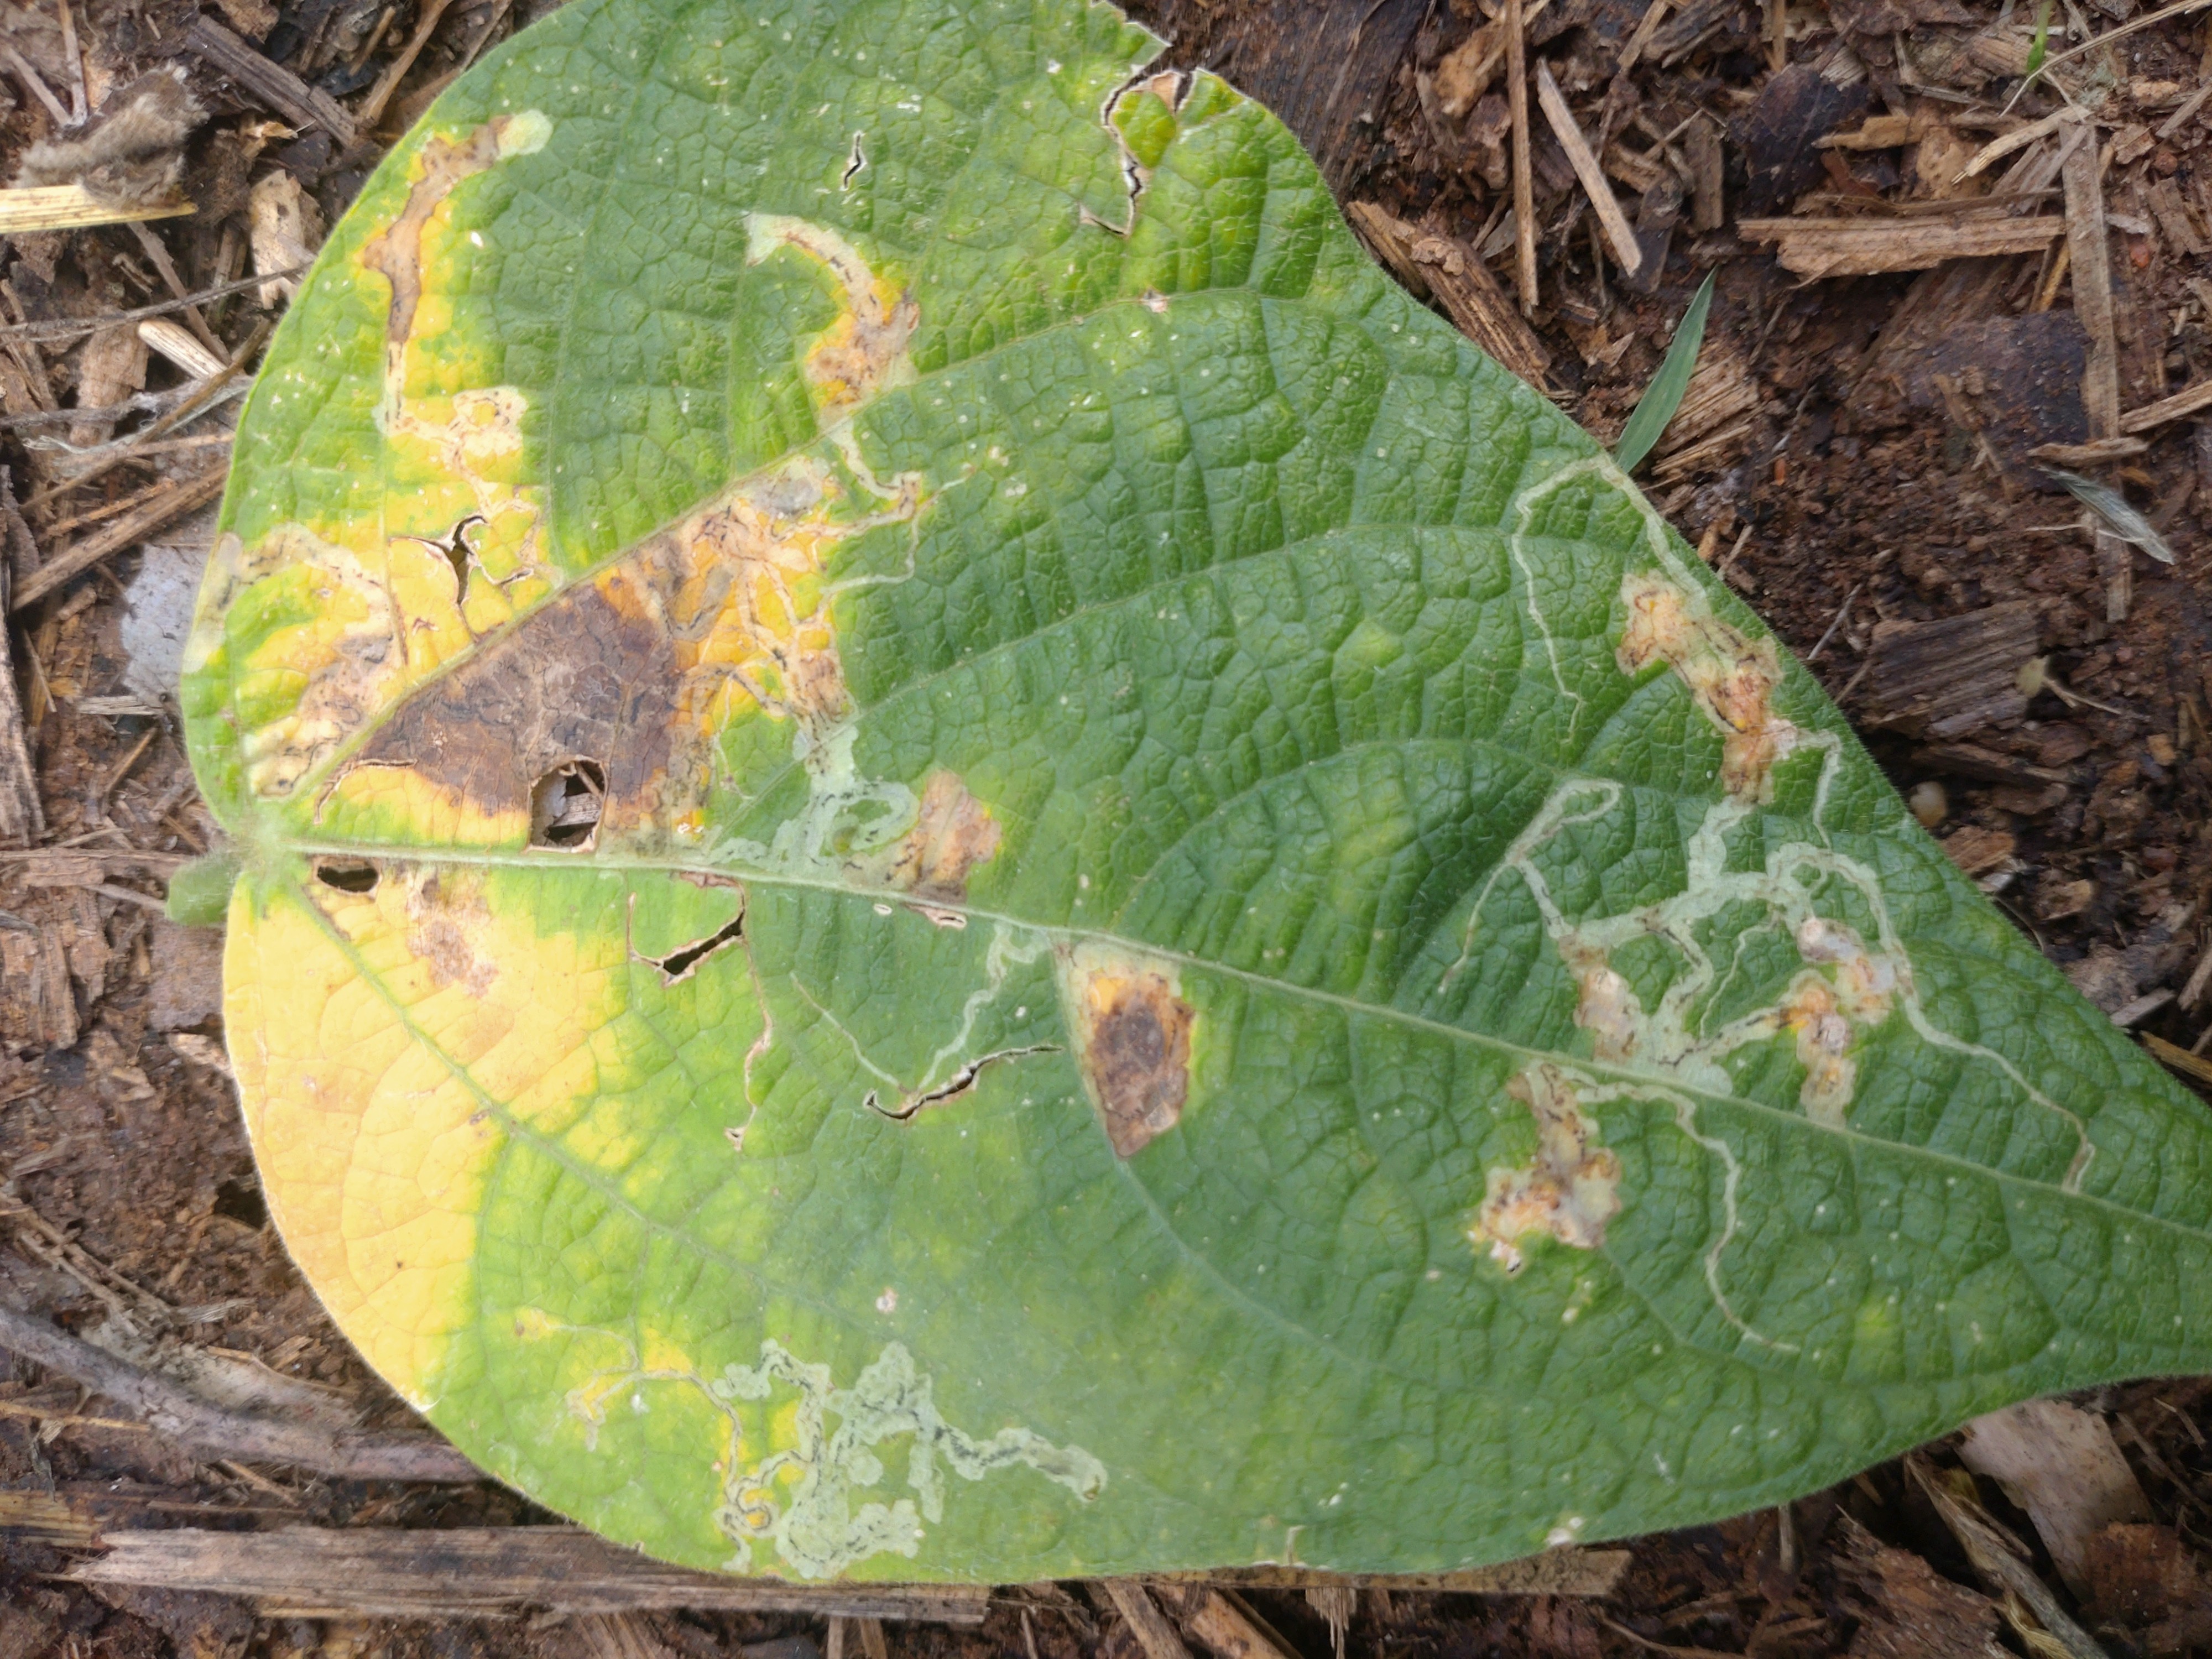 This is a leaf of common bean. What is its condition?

anthracnose
